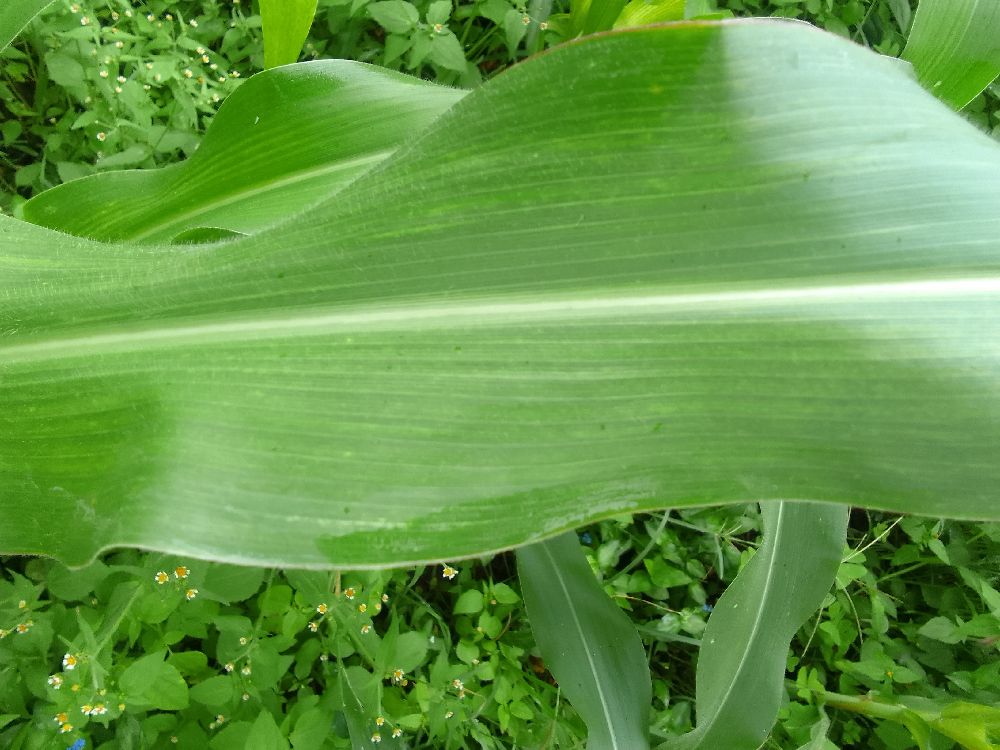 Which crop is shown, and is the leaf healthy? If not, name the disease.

maize, healthy
